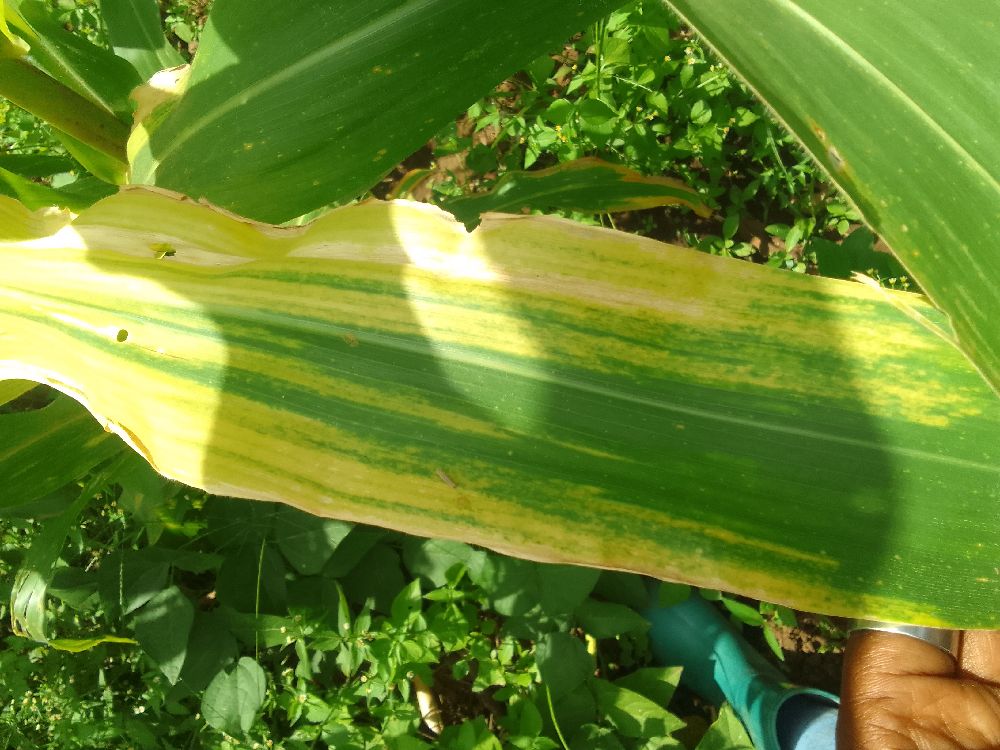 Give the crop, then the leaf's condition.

maize, maize lethal necrosis
